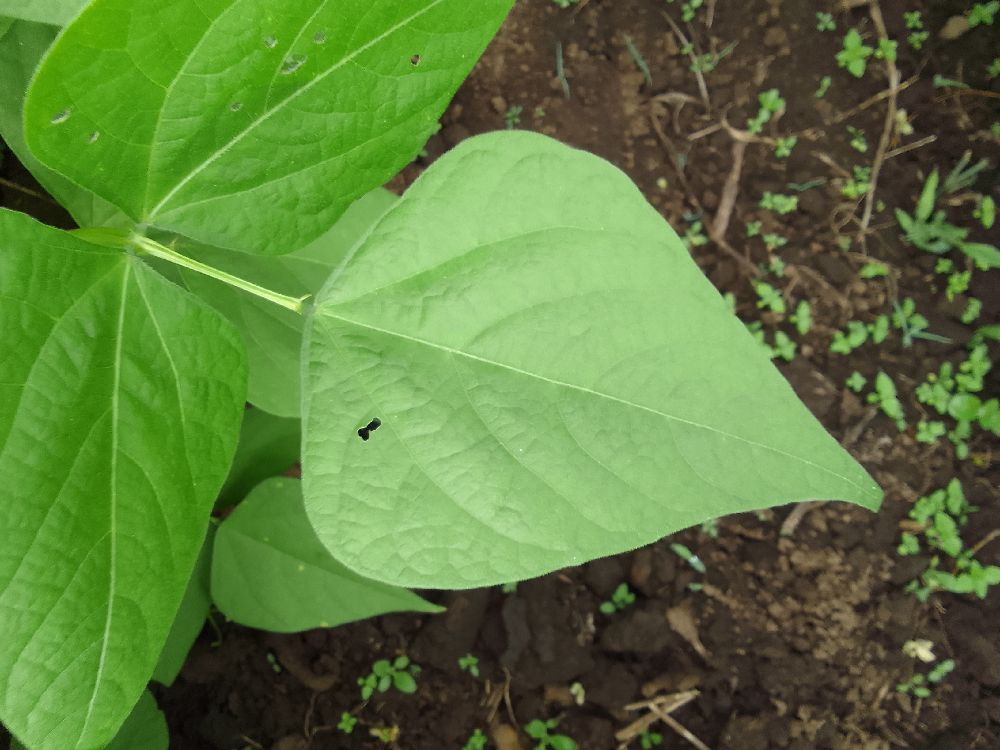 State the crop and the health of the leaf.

common bean, healthy
